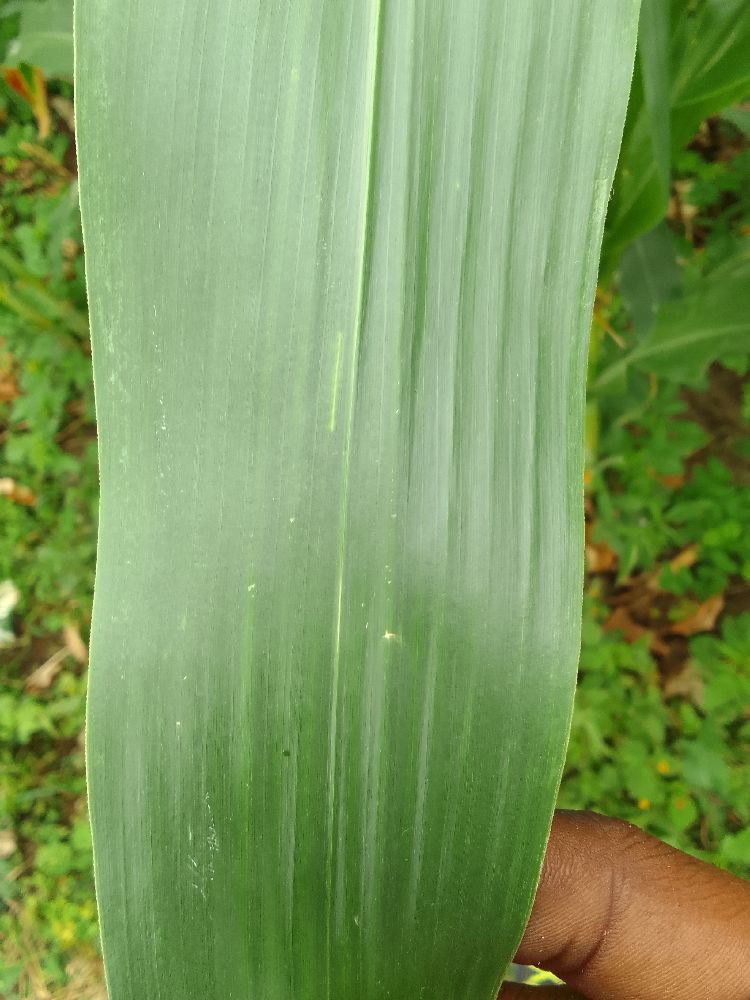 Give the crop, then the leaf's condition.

maize, healthy
